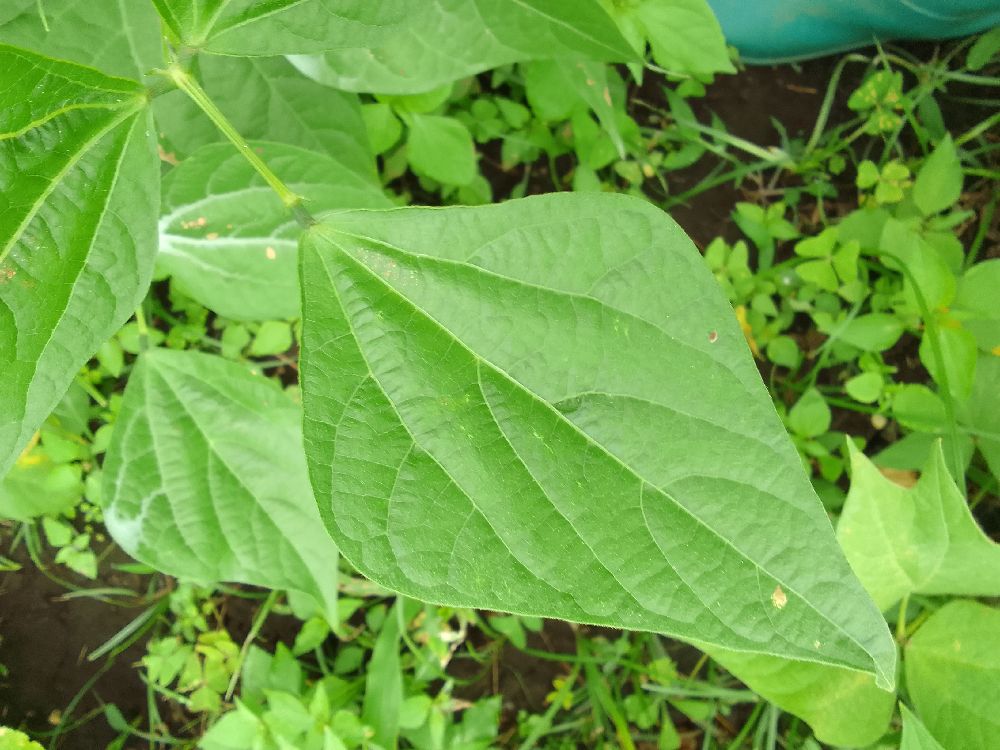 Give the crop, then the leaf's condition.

common bean, healthy
